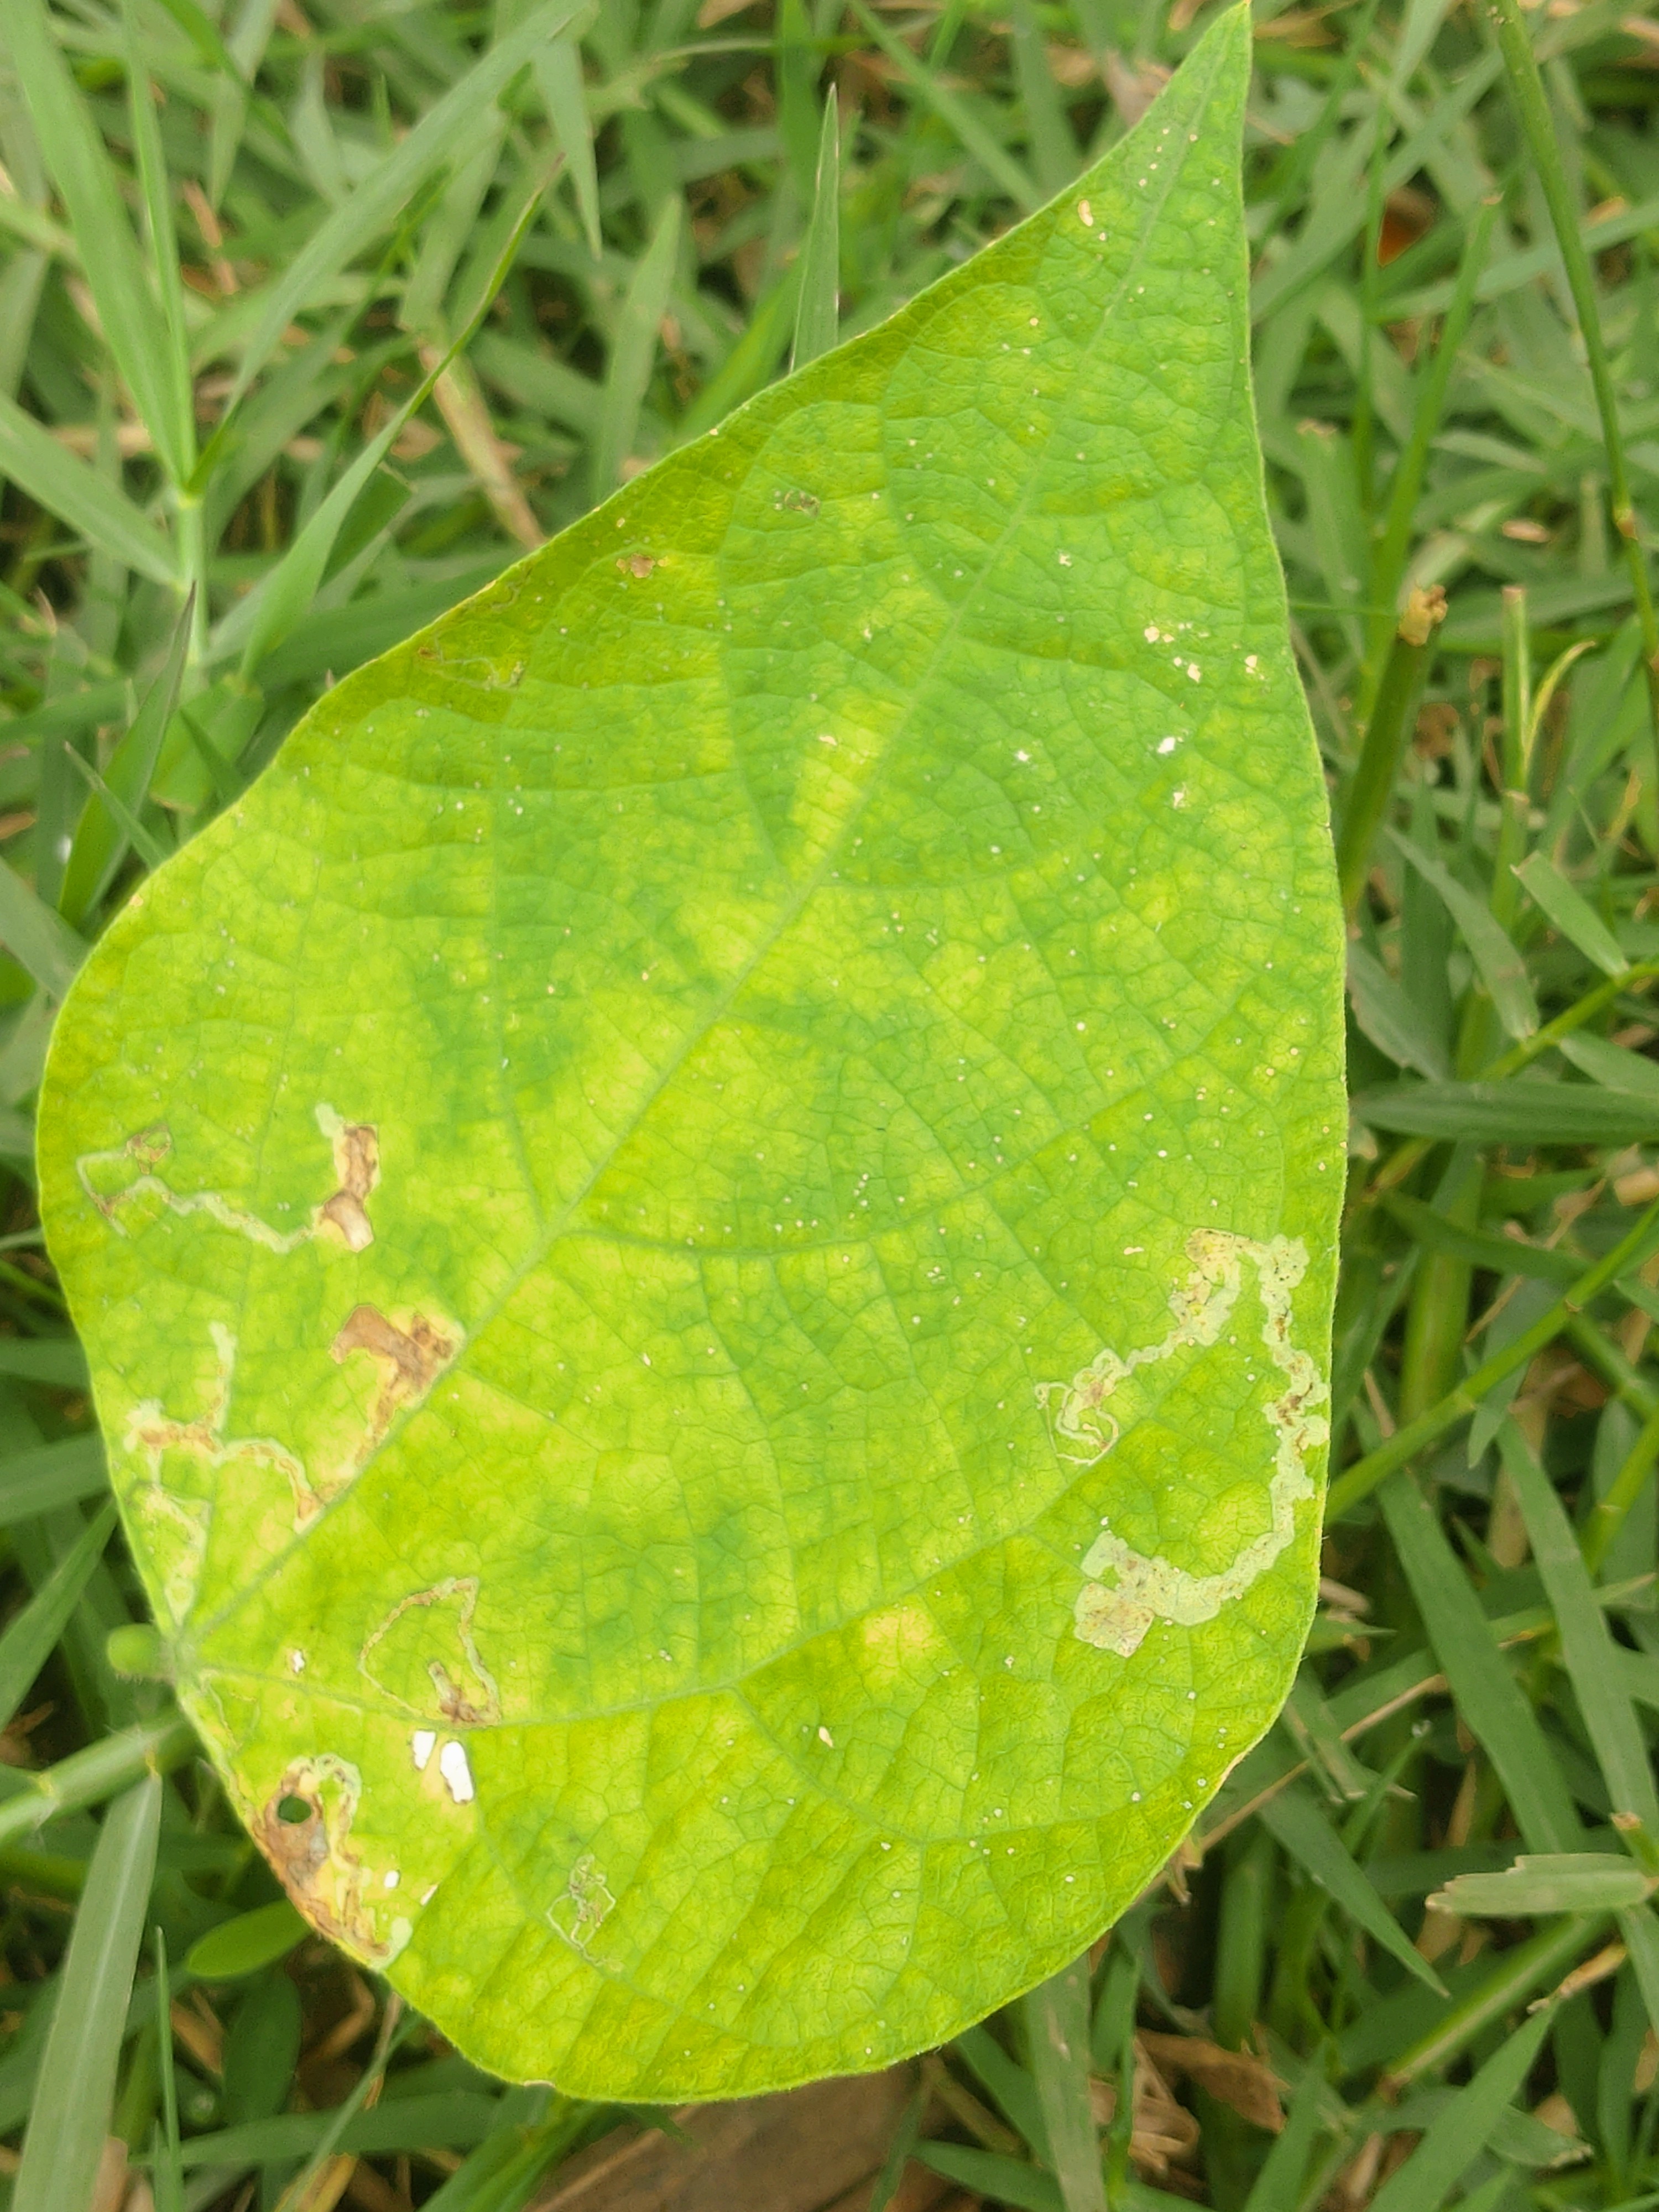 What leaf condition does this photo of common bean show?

rust
